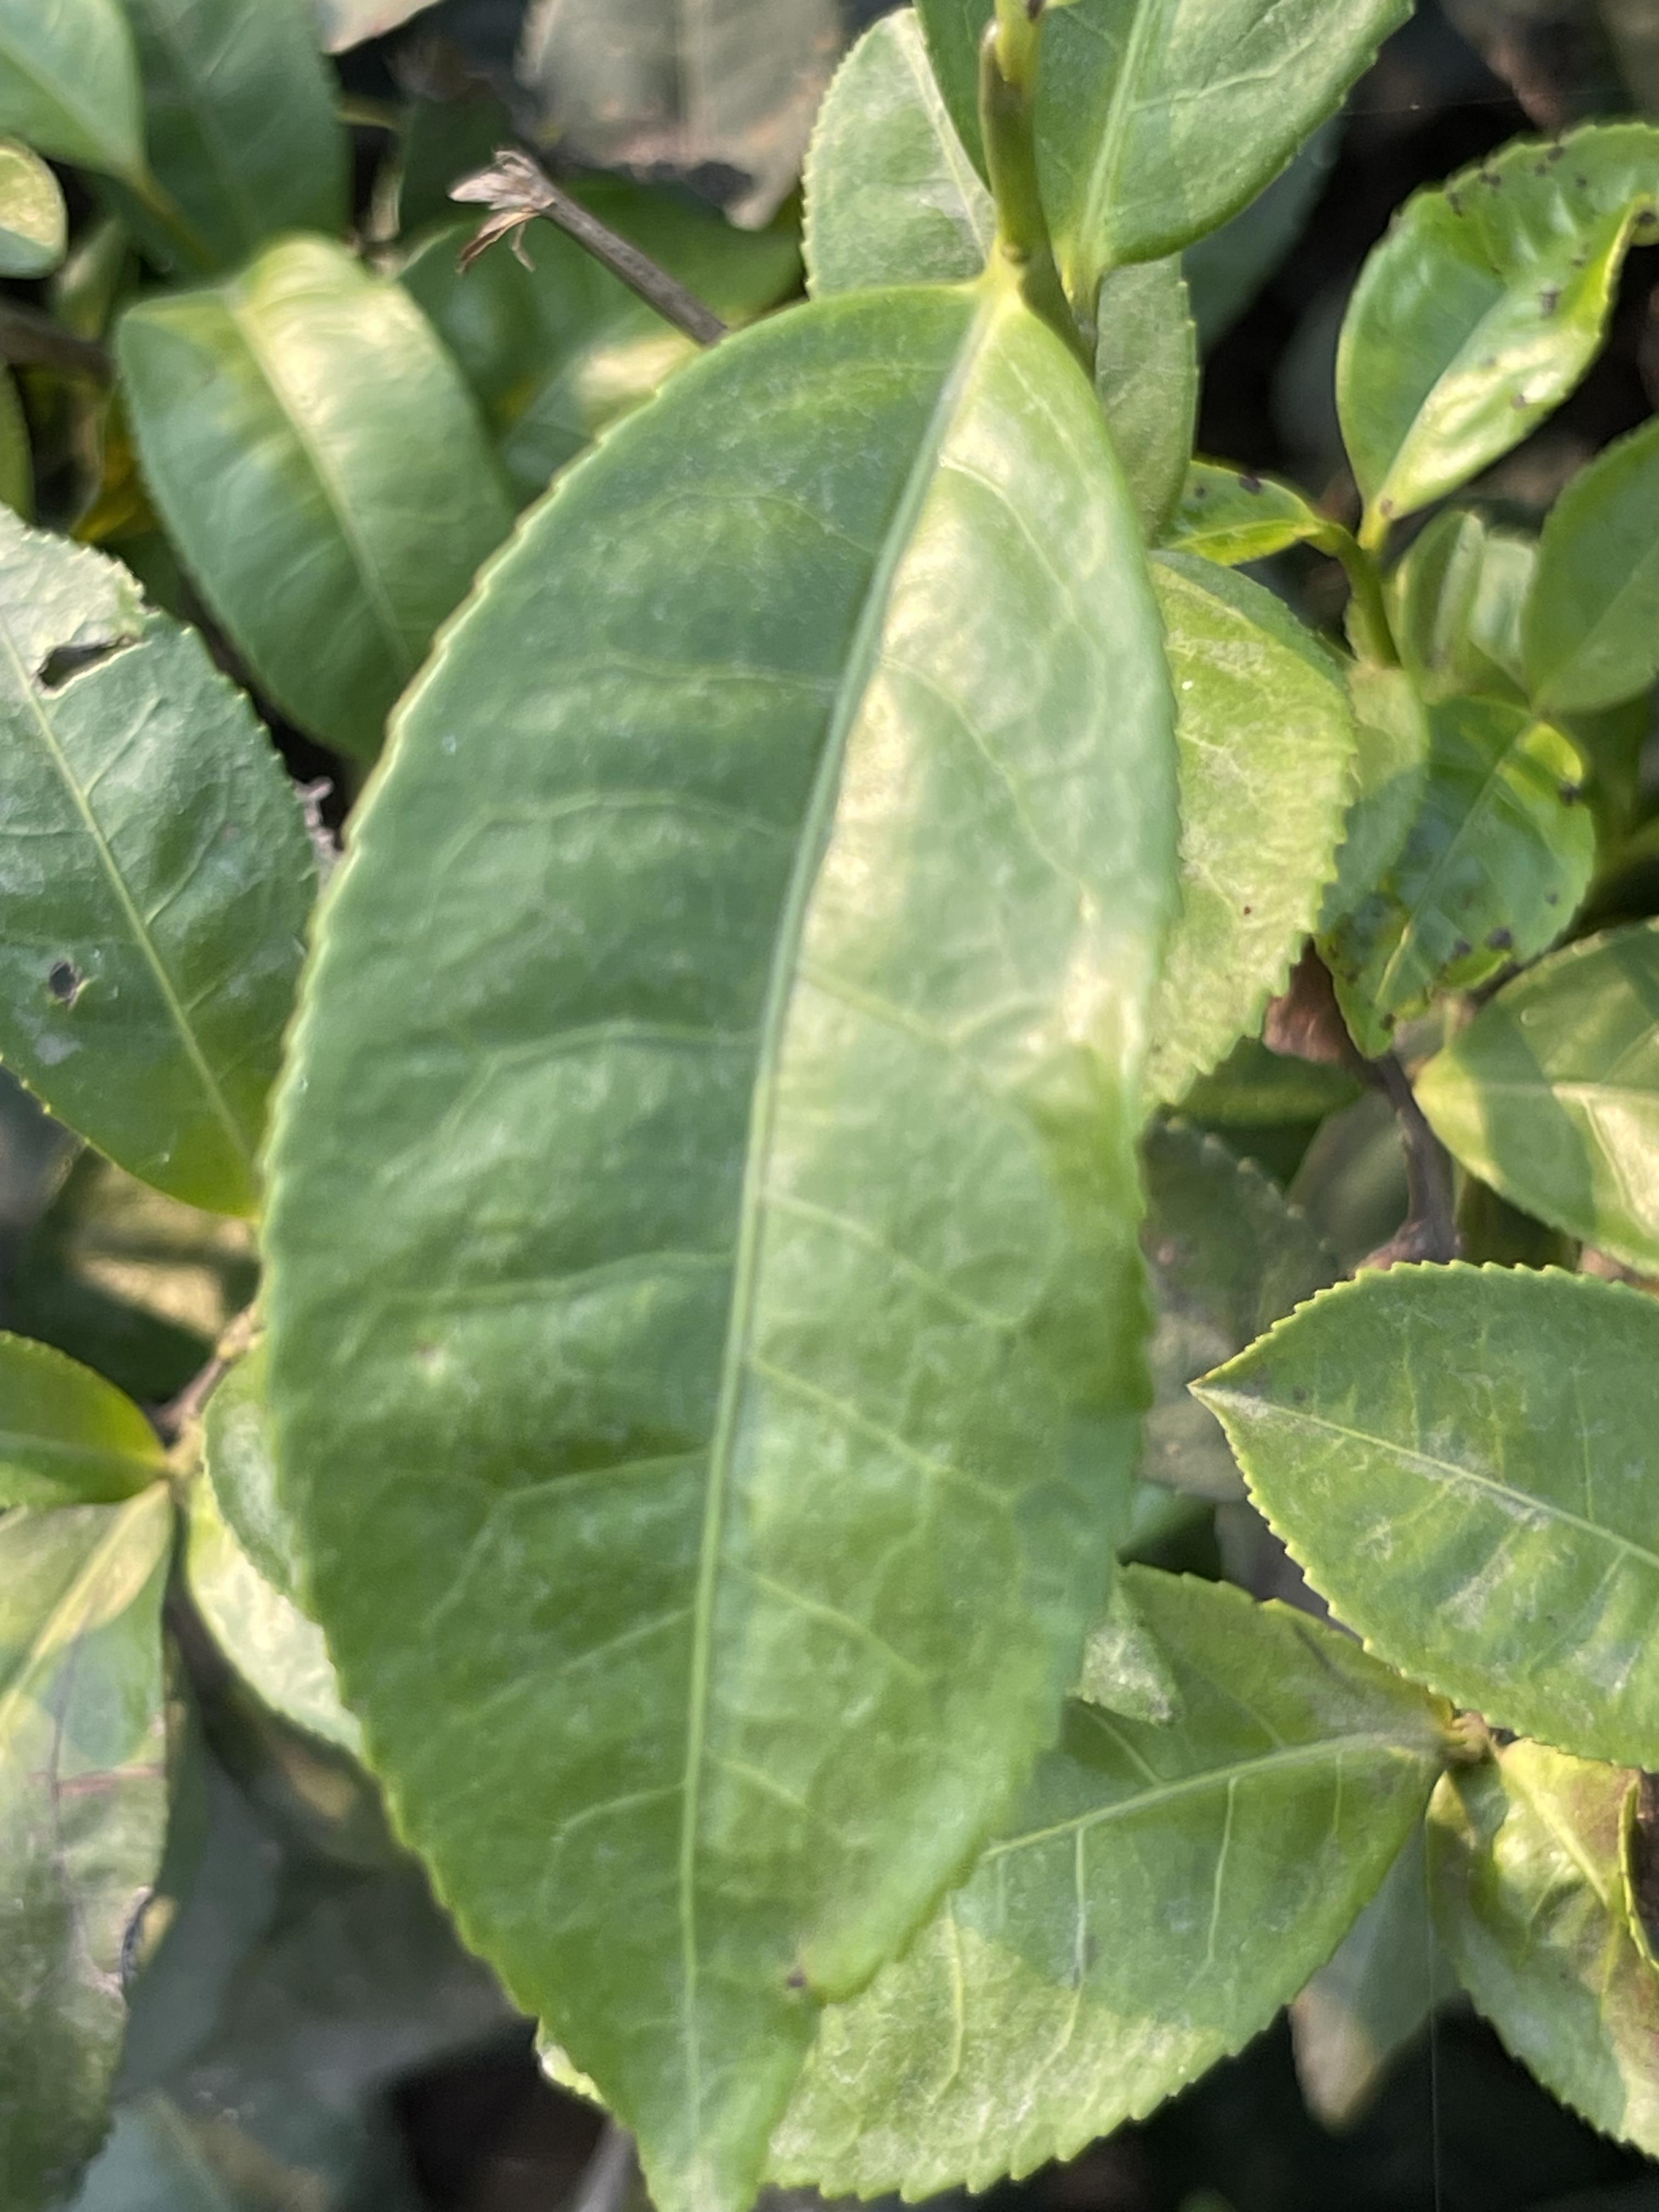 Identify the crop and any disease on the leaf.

tea, healthy leaf
